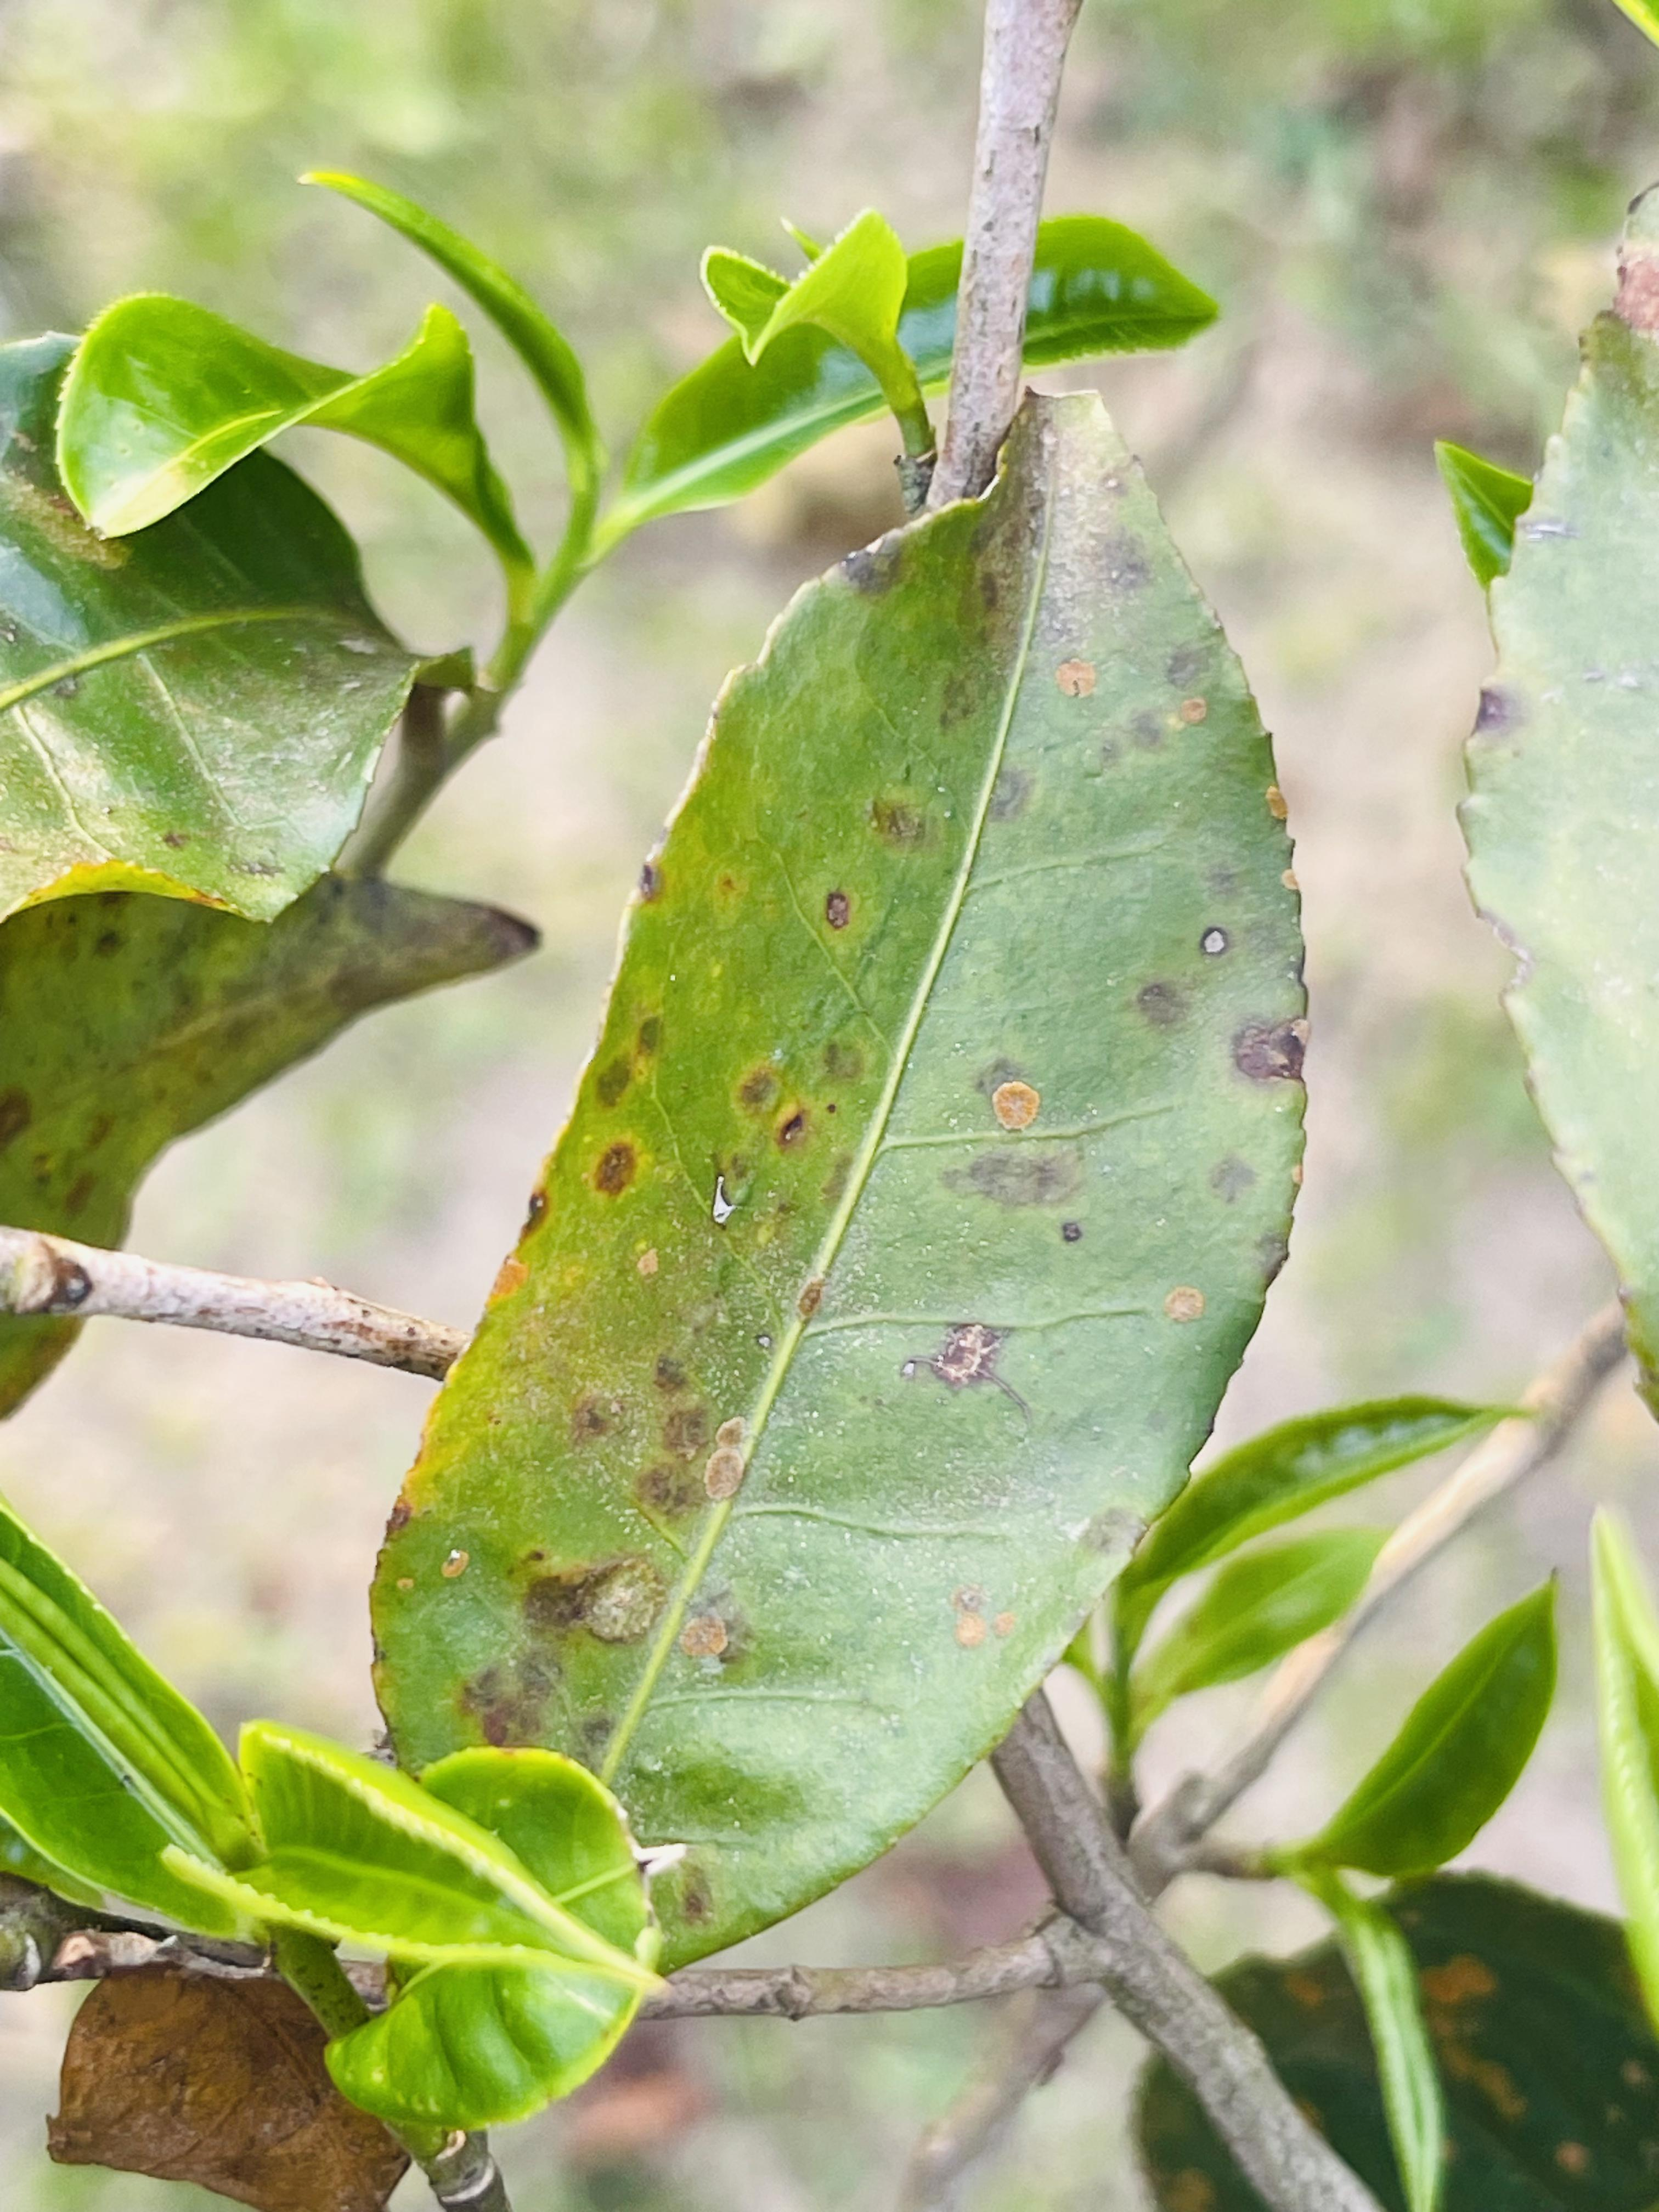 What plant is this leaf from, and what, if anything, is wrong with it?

tea, red rust
